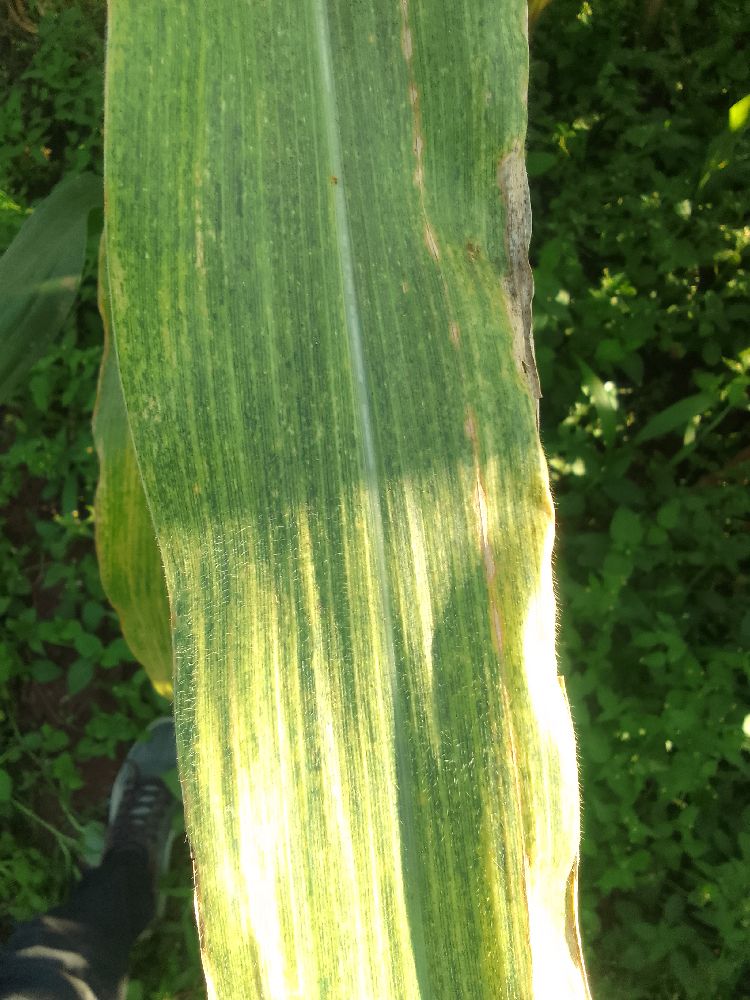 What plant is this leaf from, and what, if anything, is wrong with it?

maize, maize lethal necrosis
